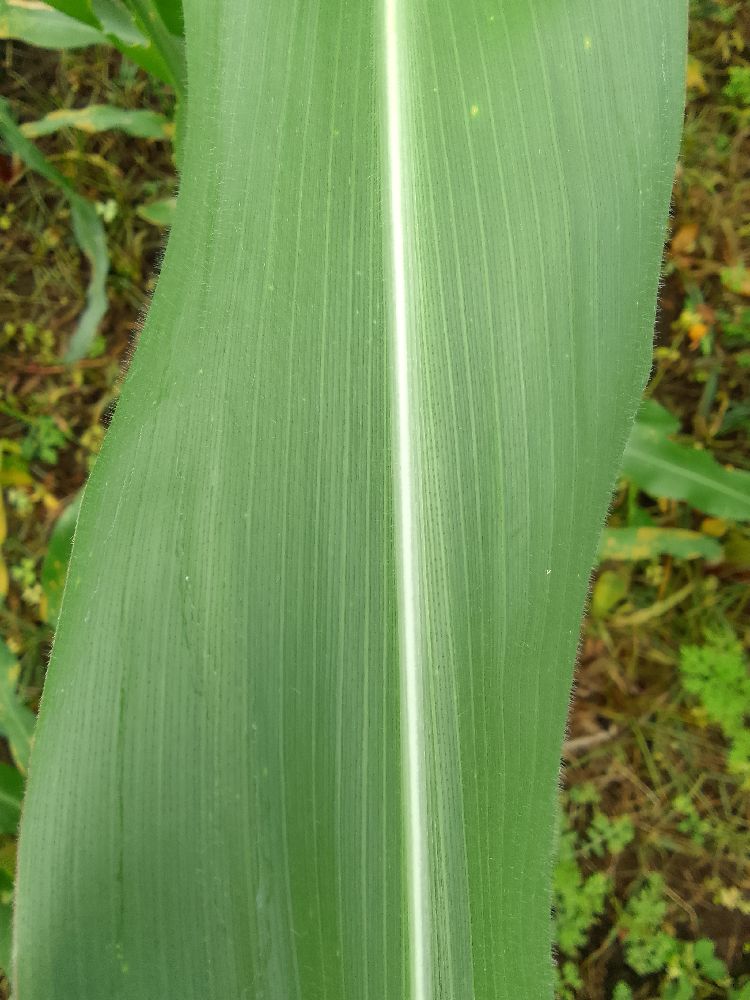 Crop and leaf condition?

maize, healthy
